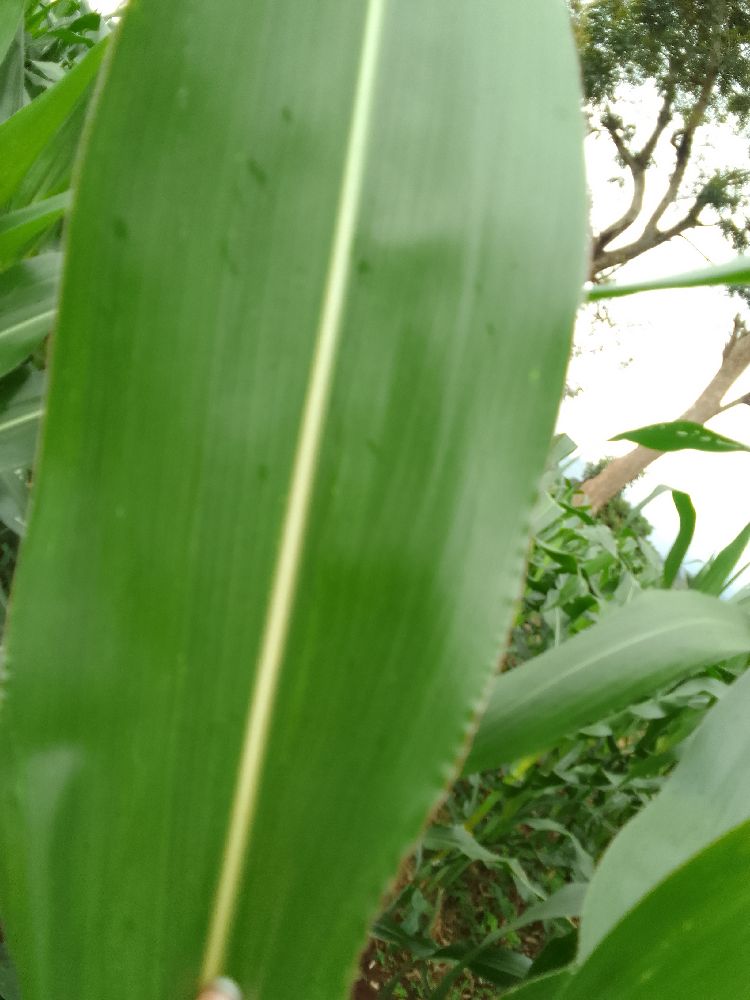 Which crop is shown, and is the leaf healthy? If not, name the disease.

maize, healthy
